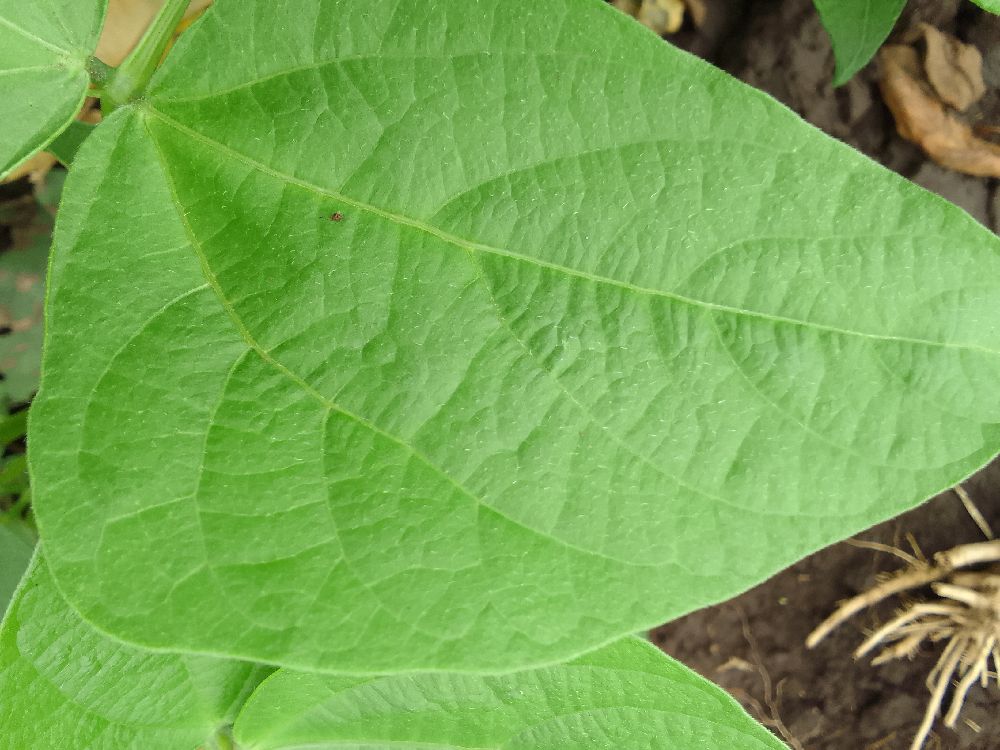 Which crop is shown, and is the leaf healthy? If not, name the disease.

common bean, healthy
